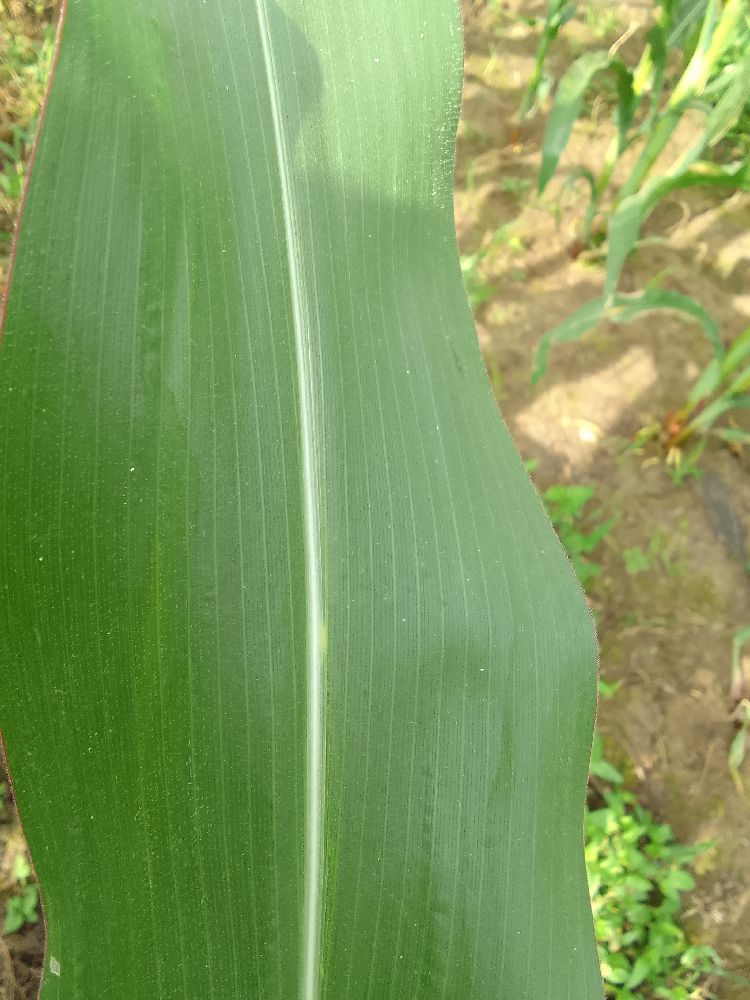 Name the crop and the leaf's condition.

maize, healthy
